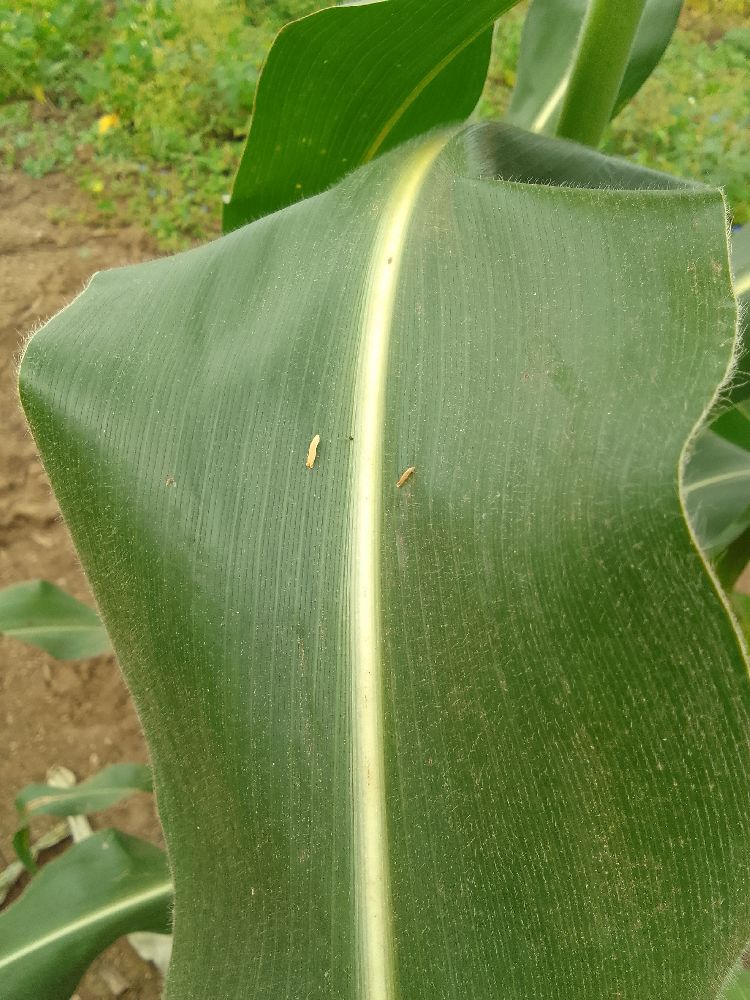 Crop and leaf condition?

maize, healthy
